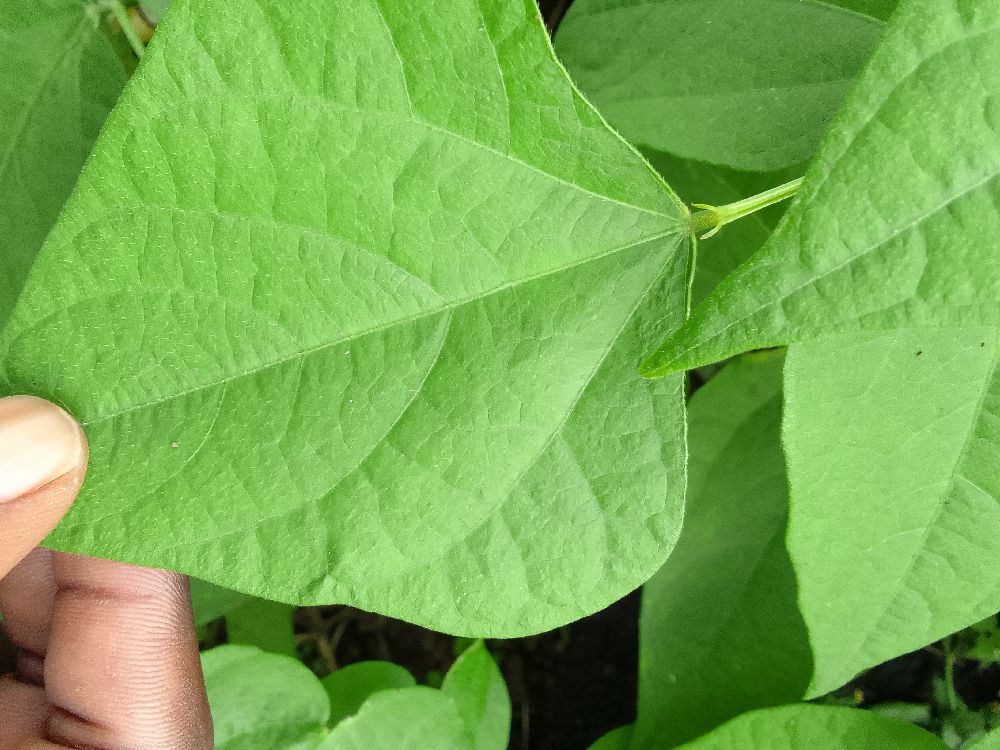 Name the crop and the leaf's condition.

common bean, healthy
